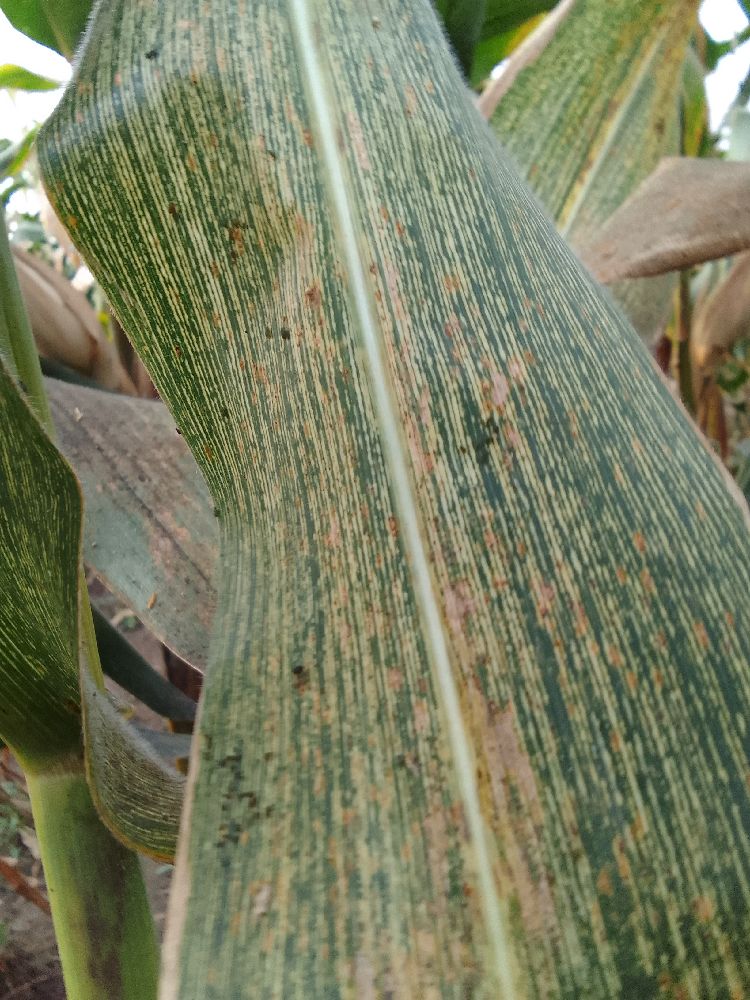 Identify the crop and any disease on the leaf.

maize, maize streak virus
